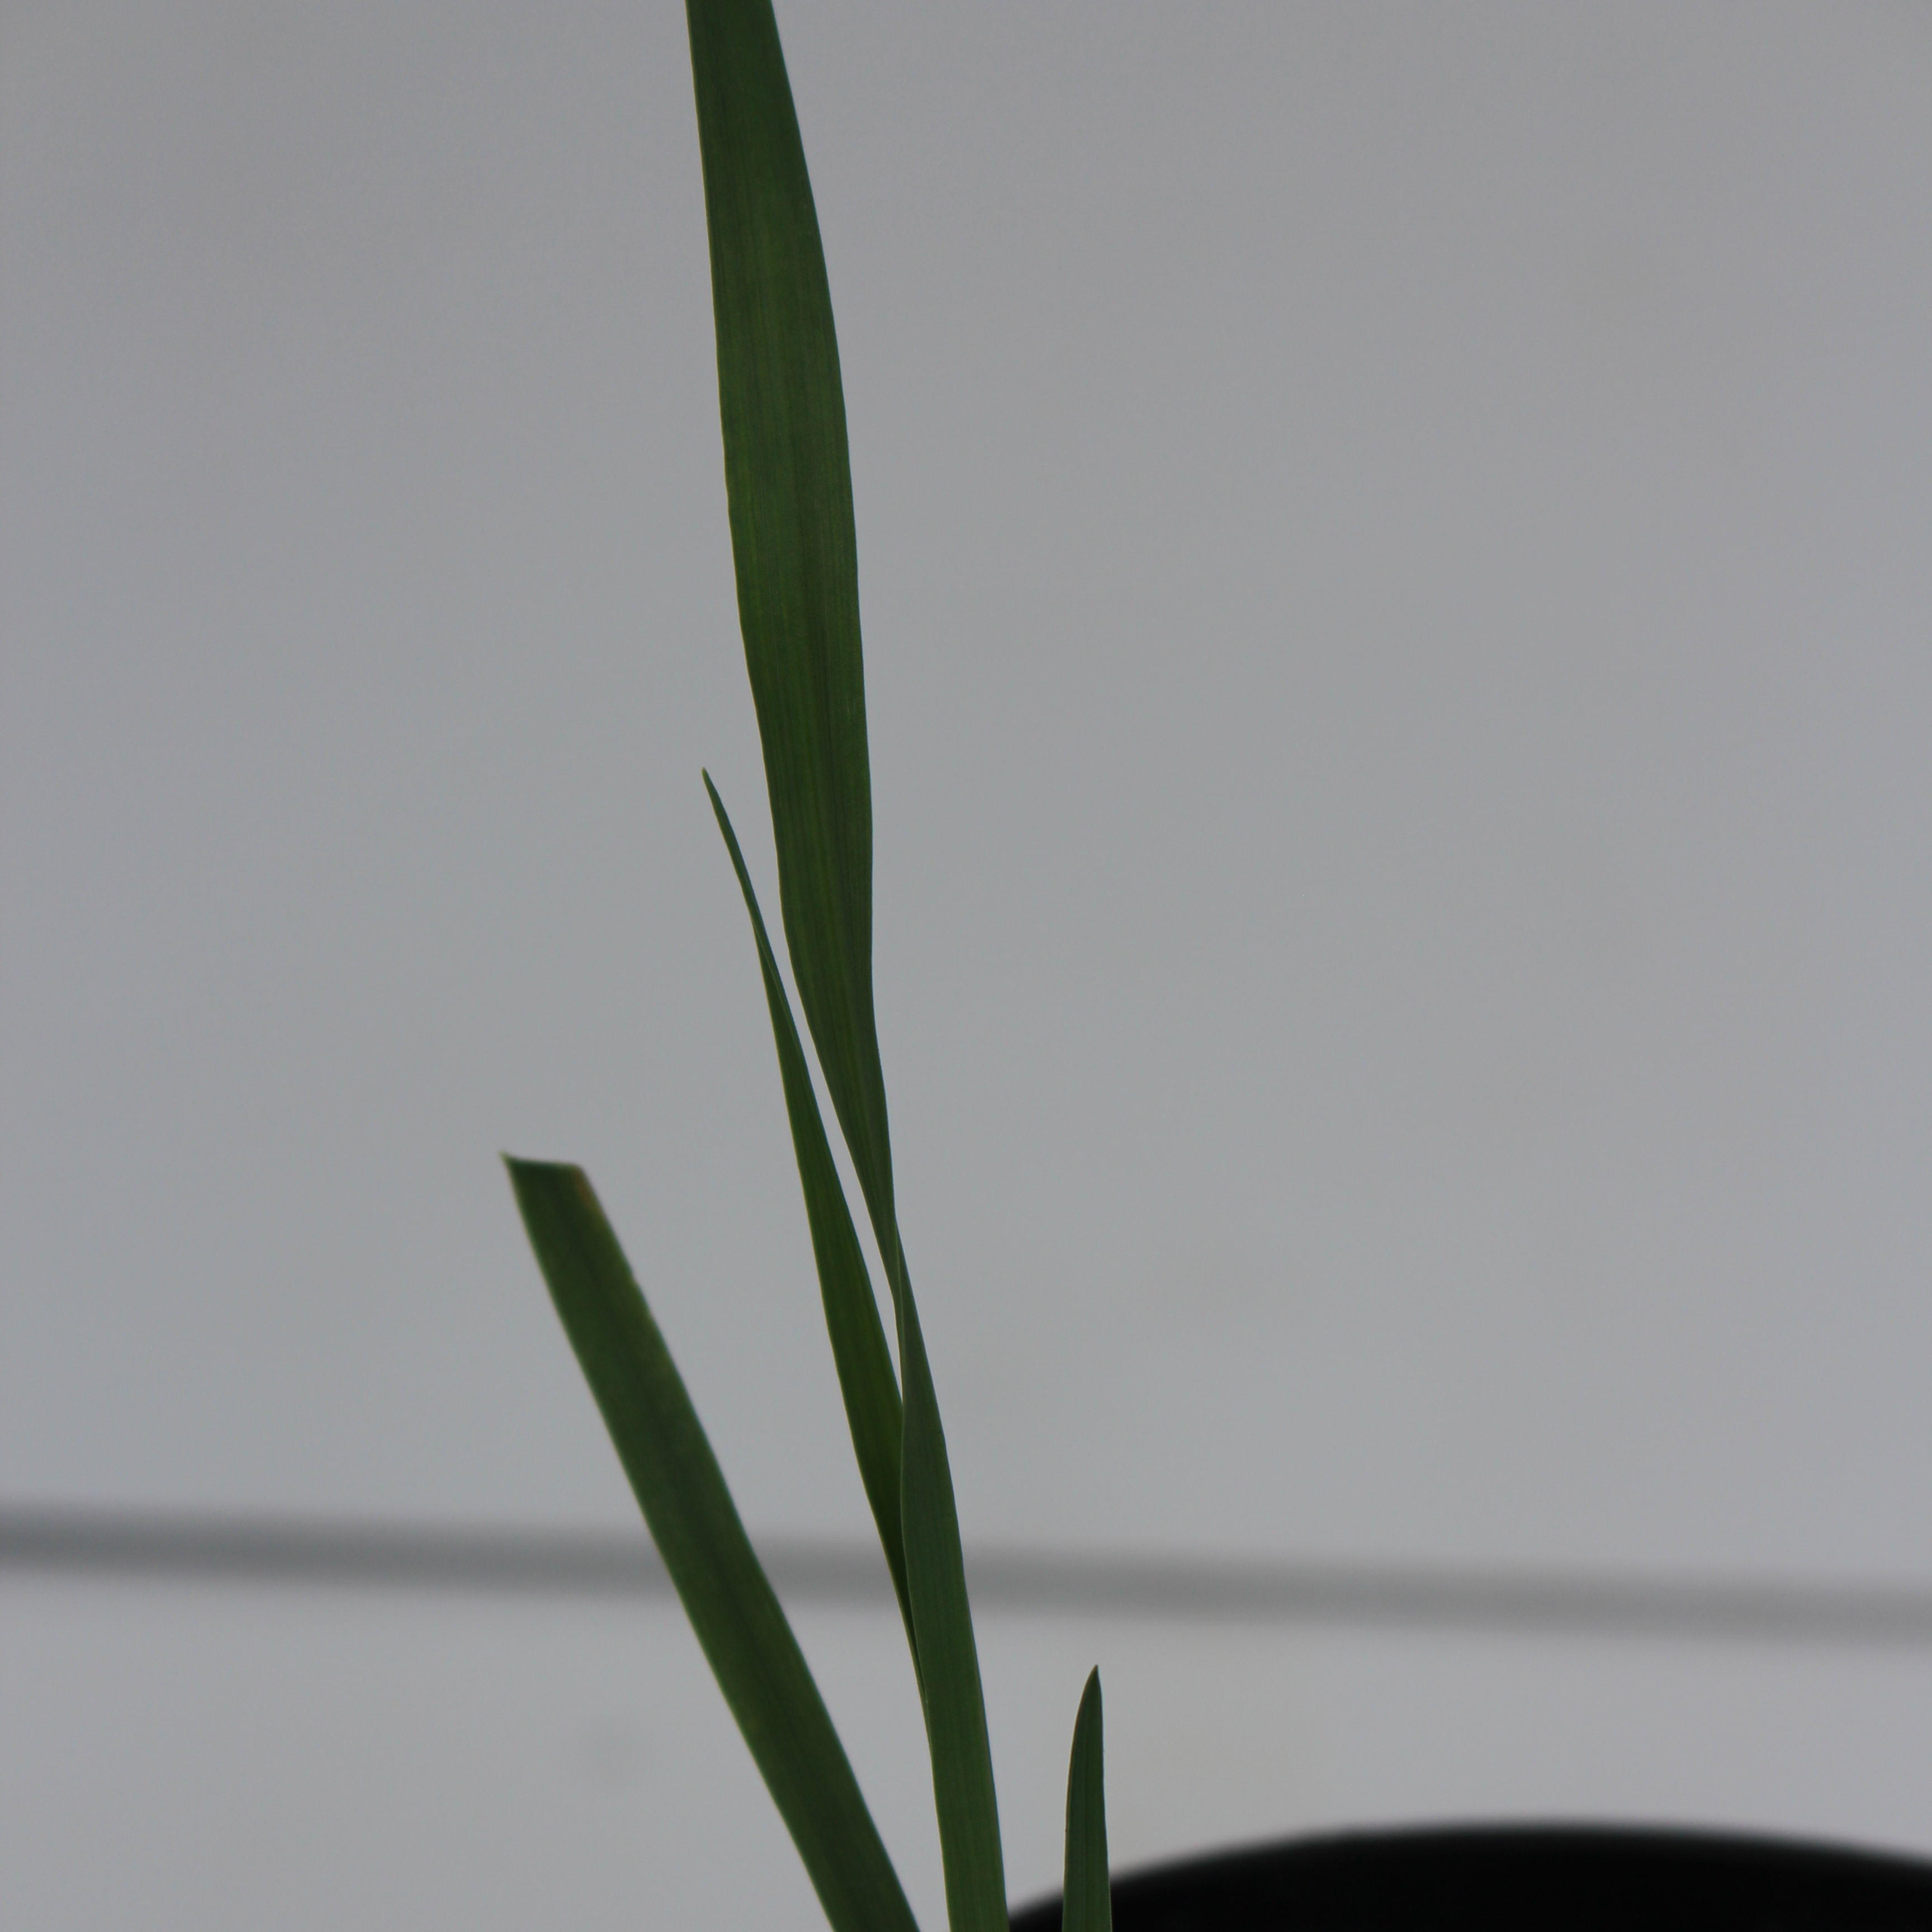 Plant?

Avena sterilis
